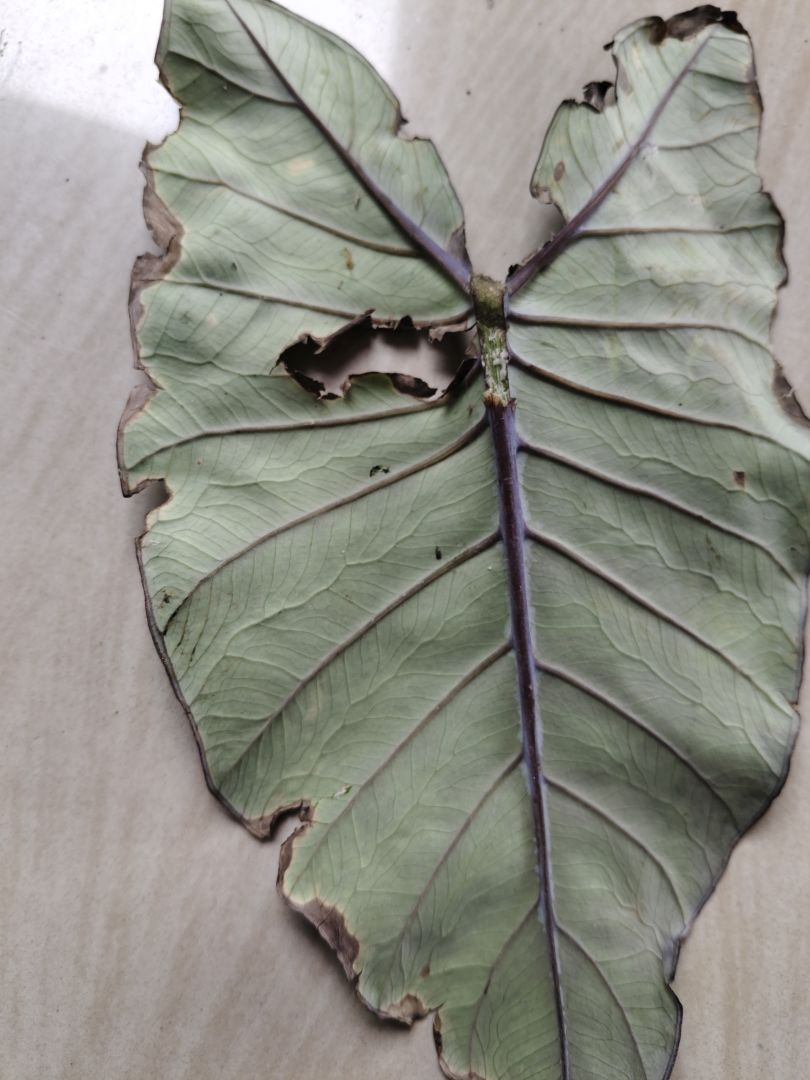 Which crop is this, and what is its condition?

taro, leaf blight
